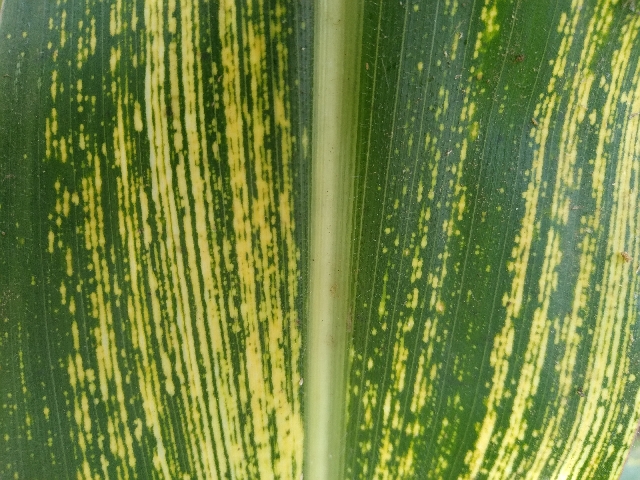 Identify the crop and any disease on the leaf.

maize, maize streak virus
